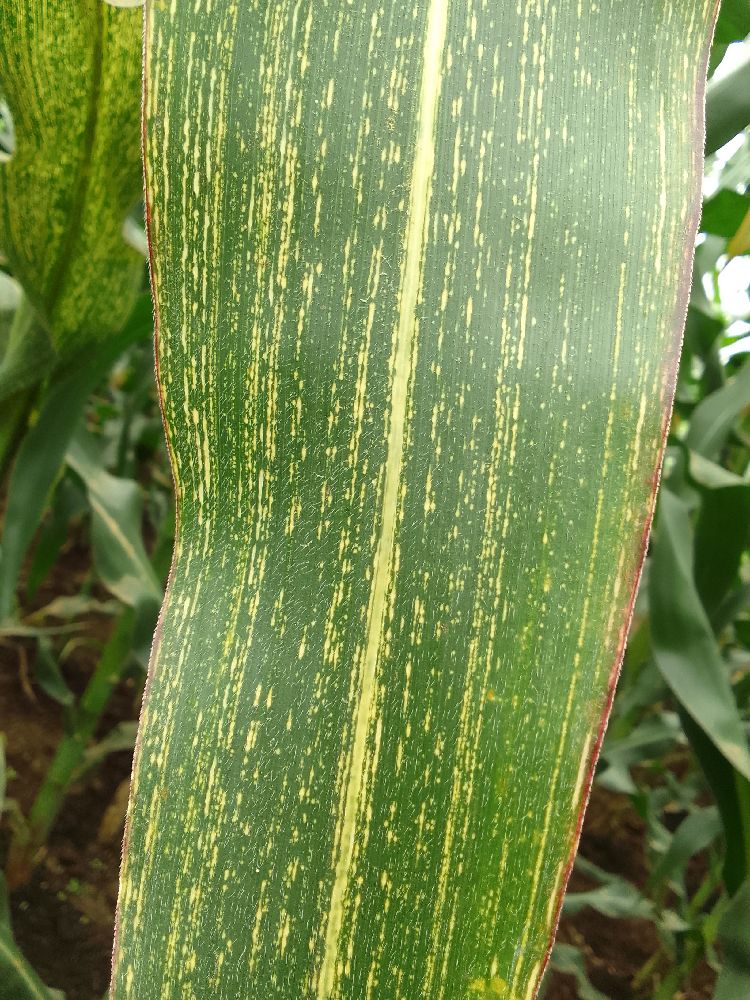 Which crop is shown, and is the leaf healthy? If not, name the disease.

maize, maize streak virus
